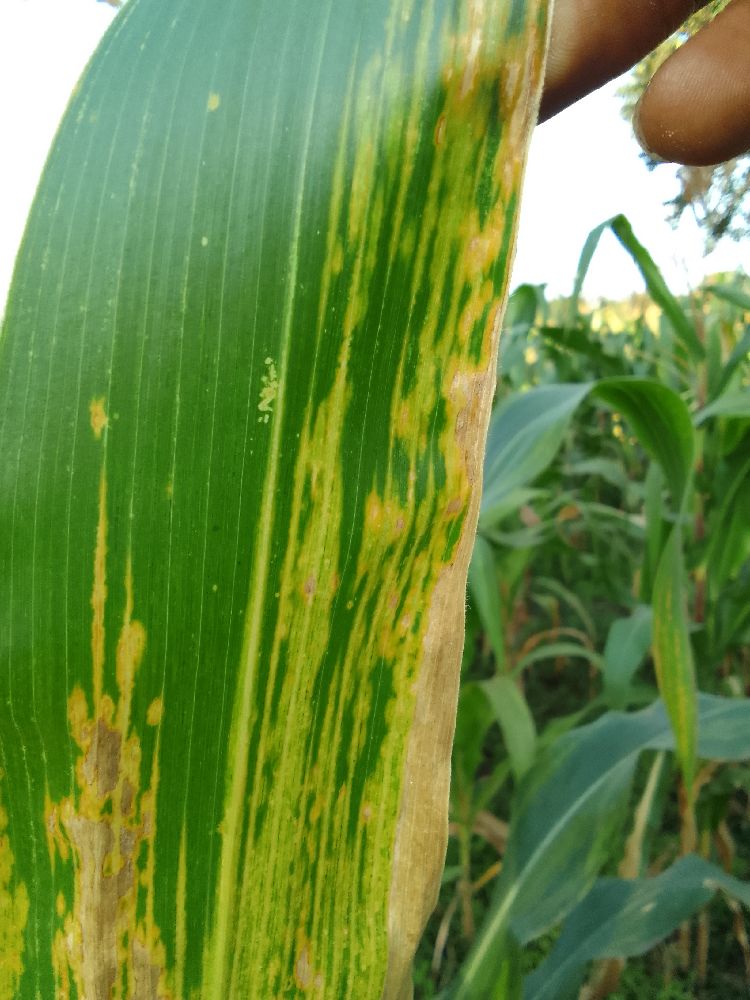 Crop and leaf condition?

maize, maize lethal necrosis
